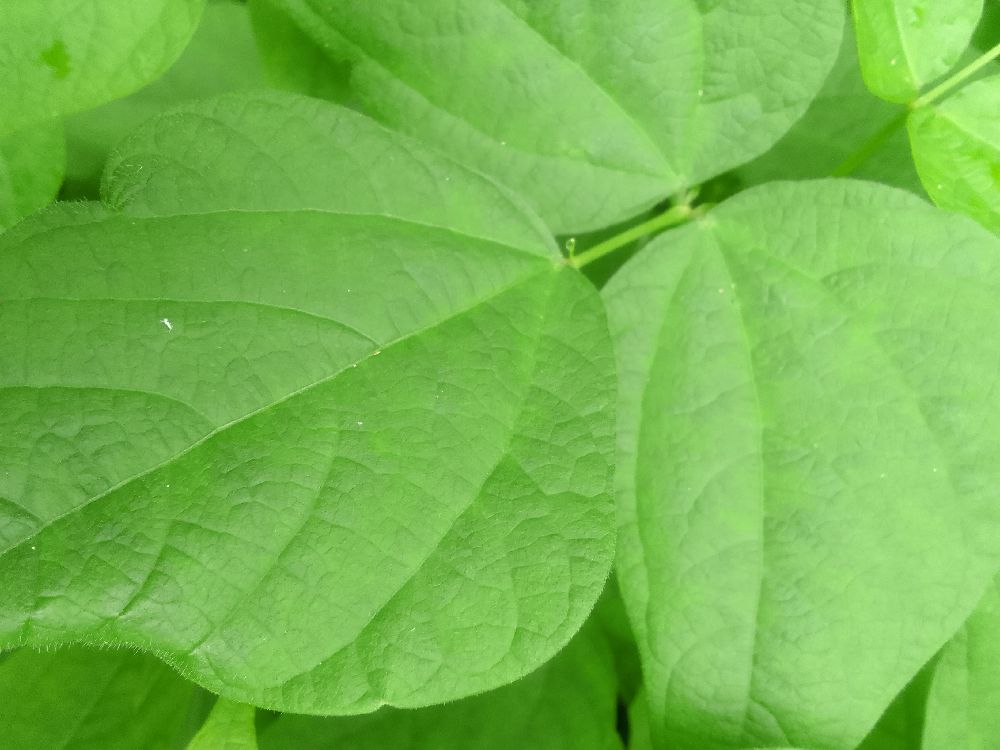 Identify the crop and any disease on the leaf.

common bean, healthy
